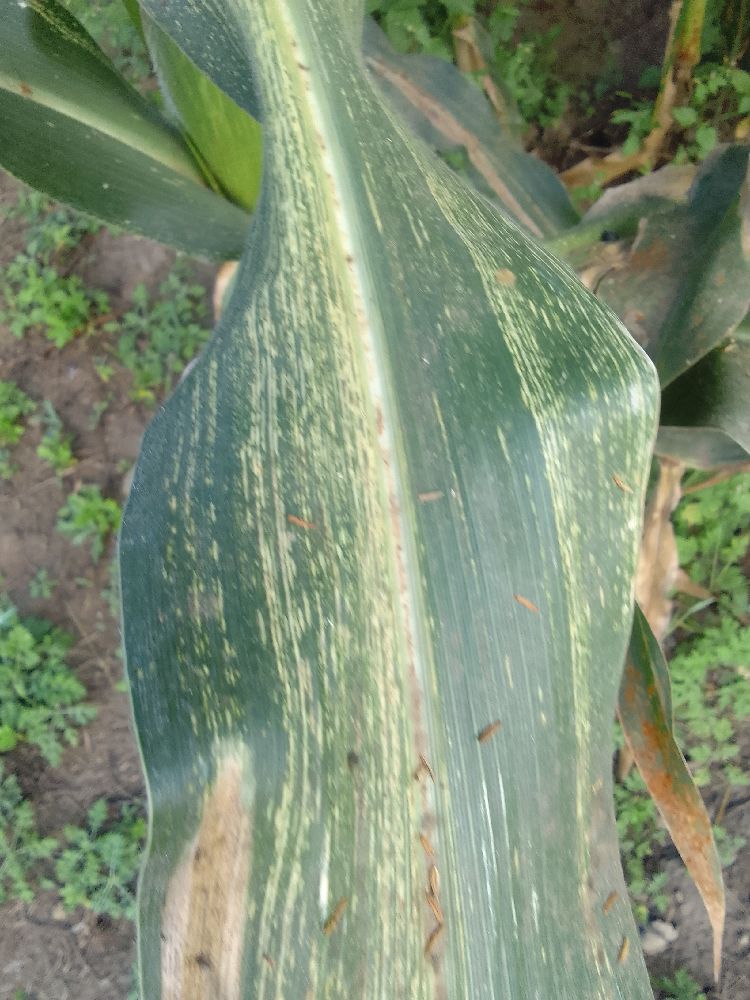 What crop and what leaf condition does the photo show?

maize, maize streak virus
